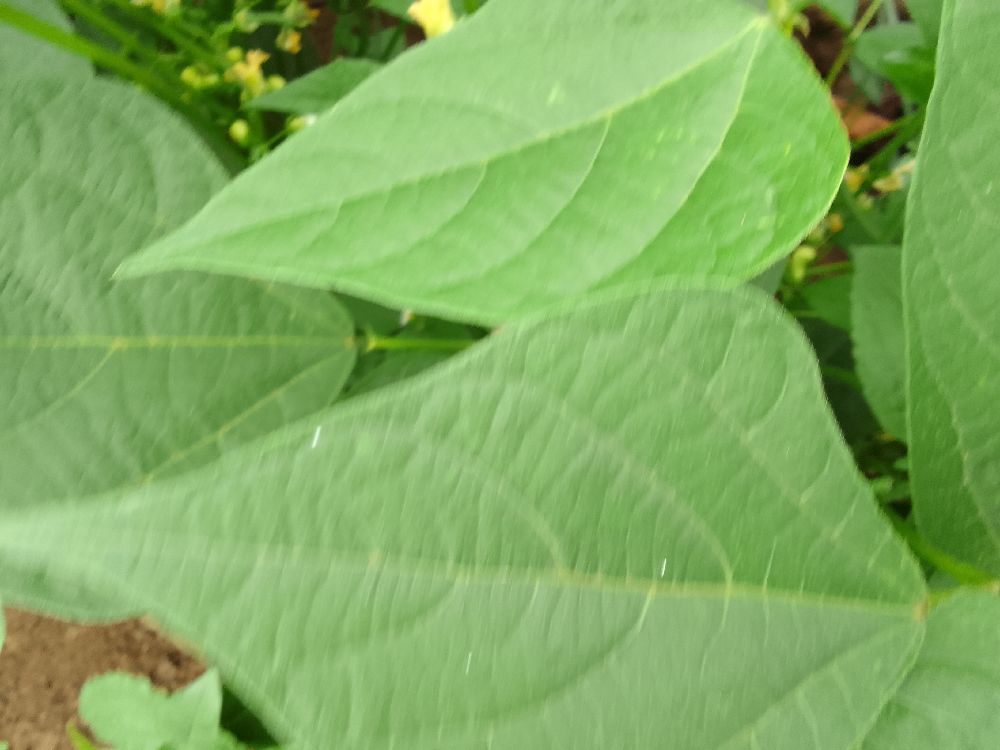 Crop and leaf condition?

common bean, healthy
